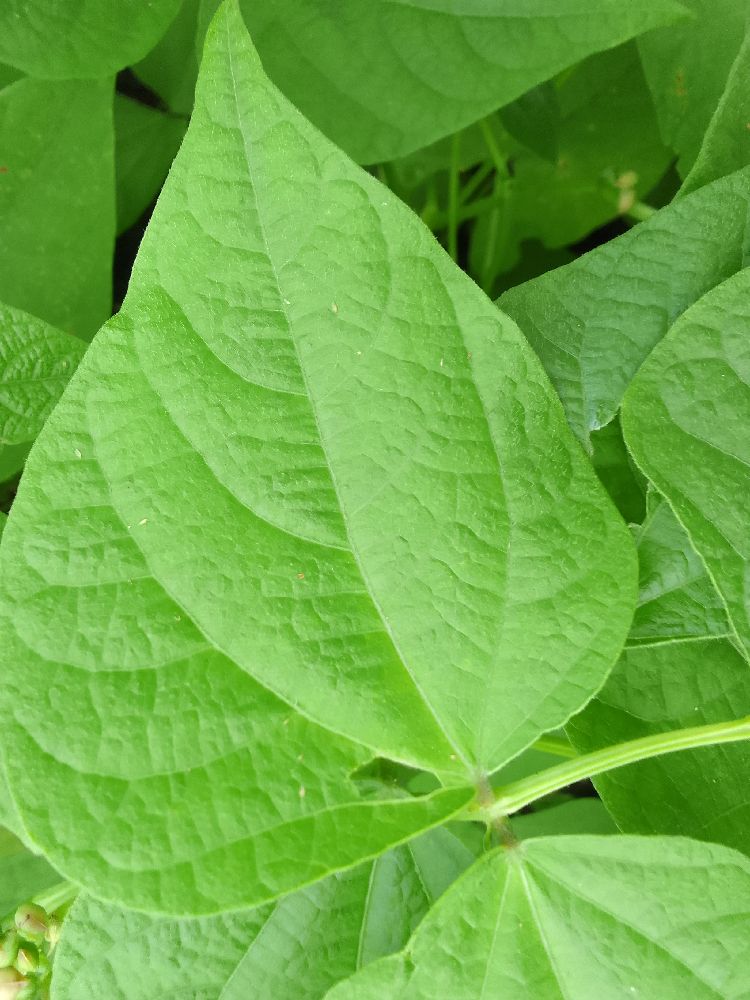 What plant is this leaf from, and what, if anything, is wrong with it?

common bean, healthy
